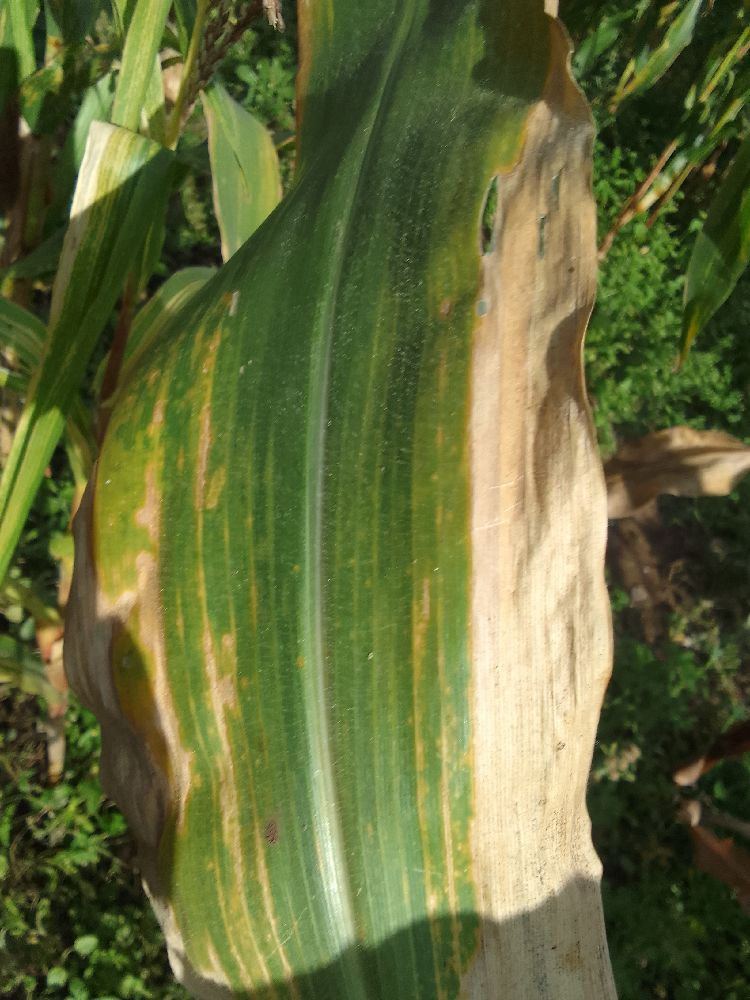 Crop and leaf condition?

maize, maize lethal necrosis
